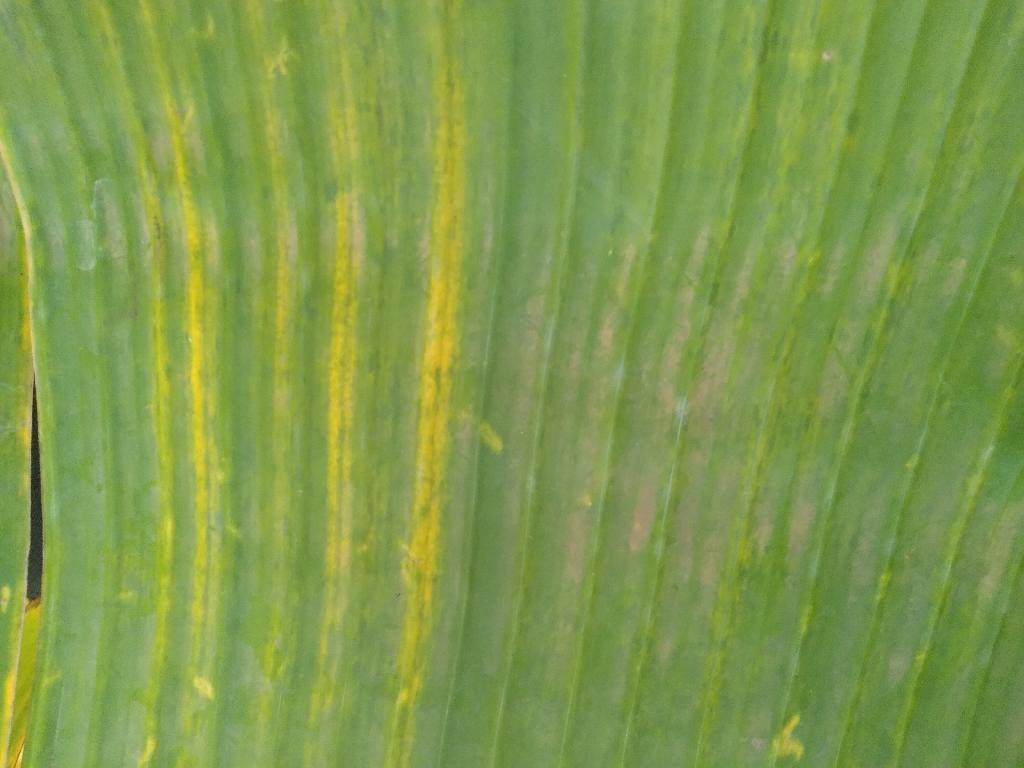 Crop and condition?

banana, fusarium wilt race 1
